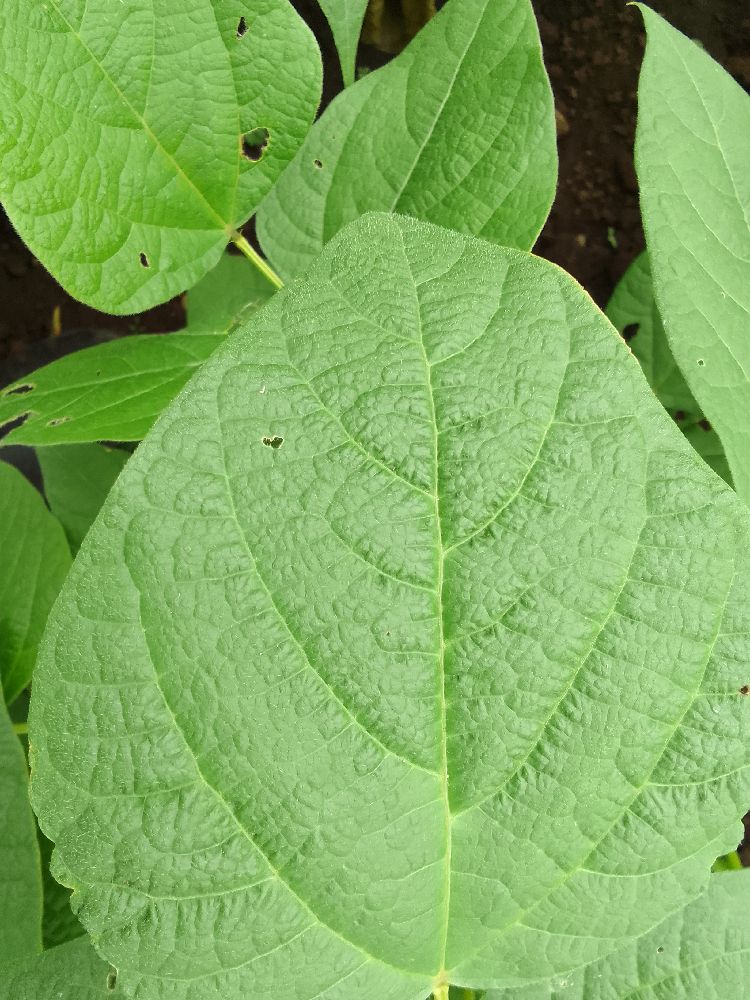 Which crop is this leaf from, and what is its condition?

common bean, healthy
